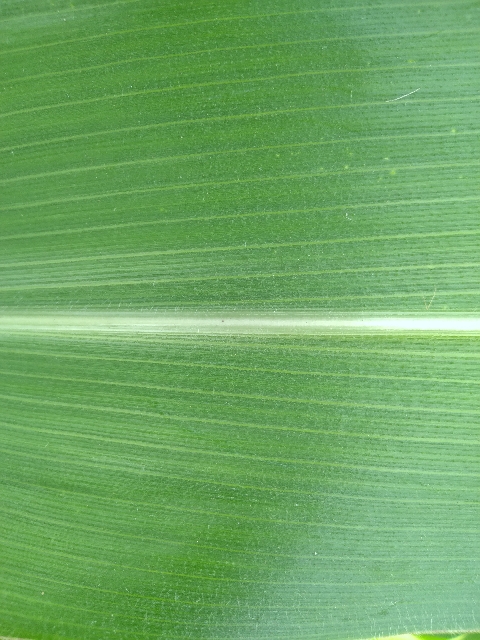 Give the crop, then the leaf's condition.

maize, healthy
